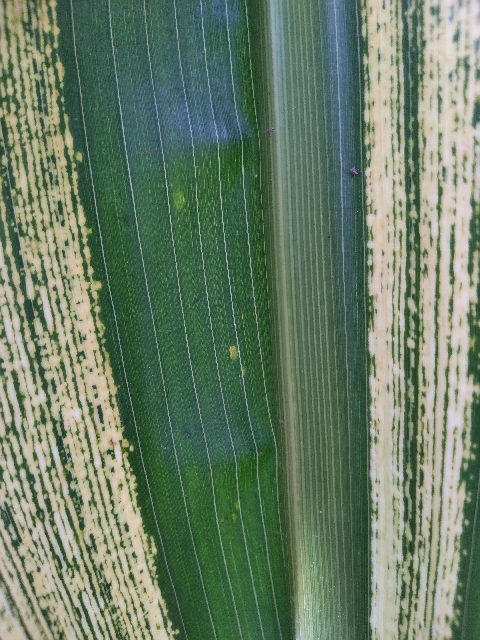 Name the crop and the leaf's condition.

maize, maize streak virus
